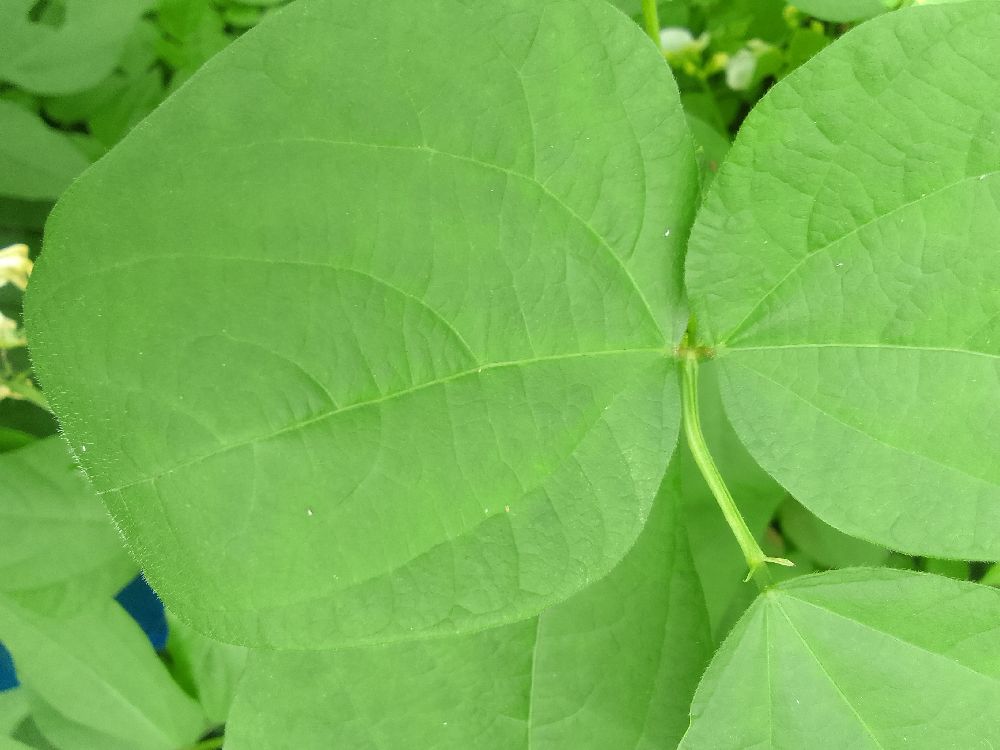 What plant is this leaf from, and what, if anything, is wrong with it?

common bean, healthy
